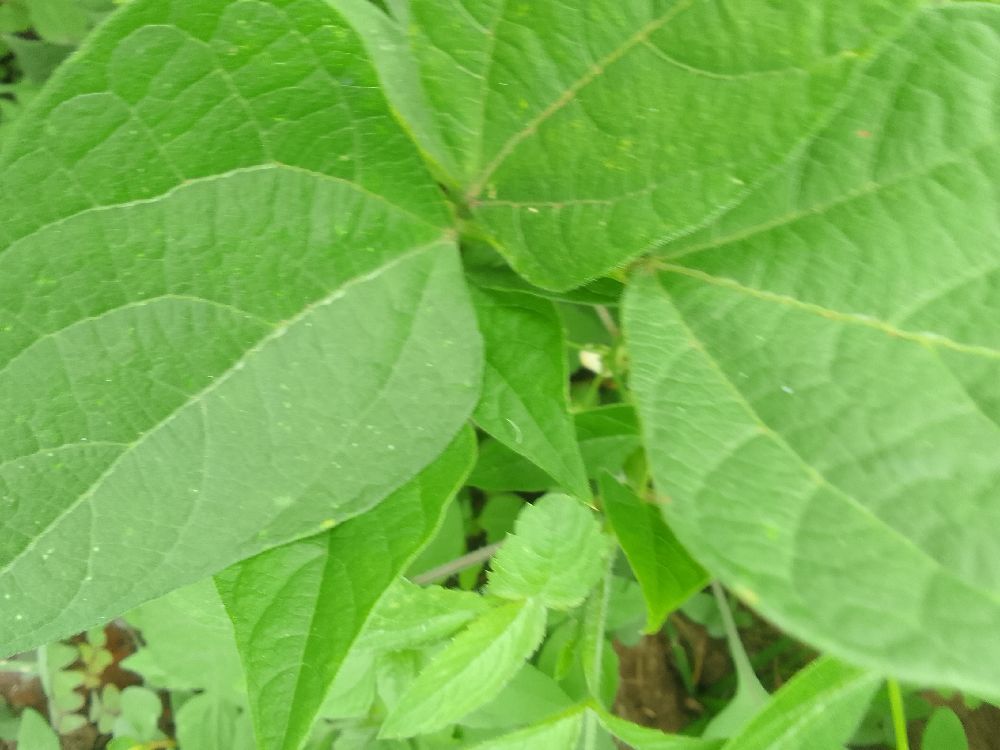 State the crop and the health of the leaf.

common bean, healthy
